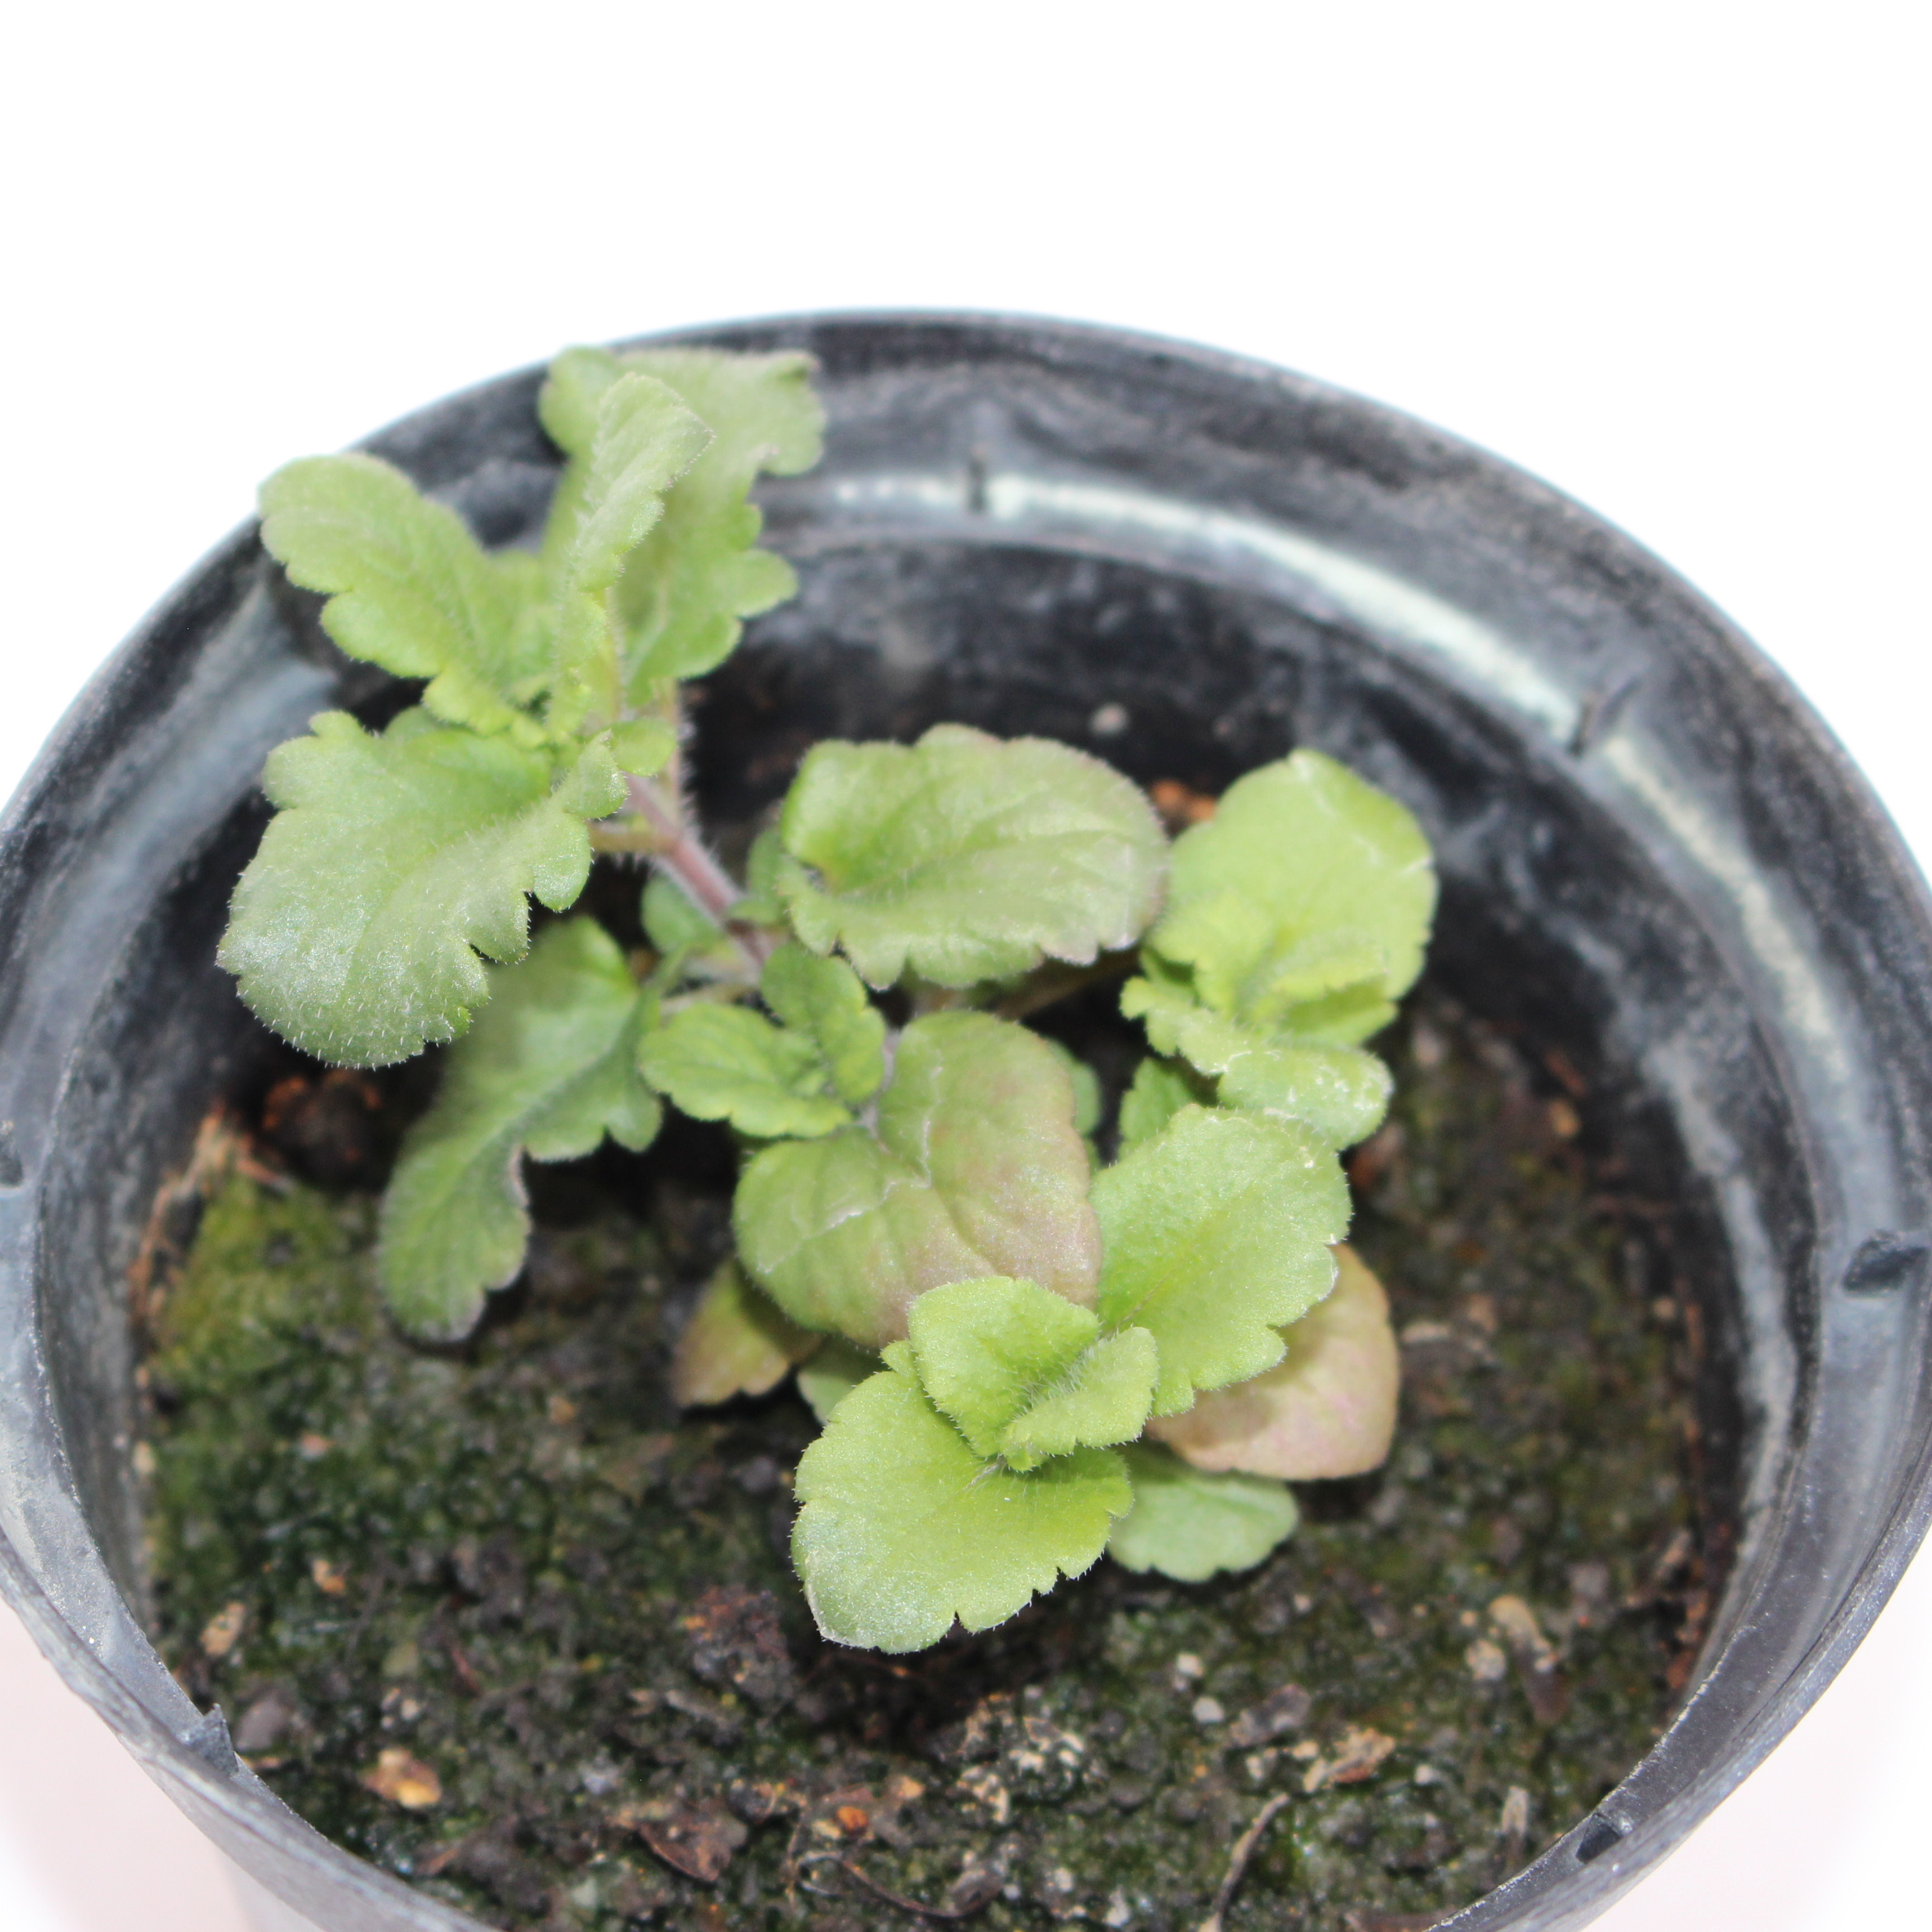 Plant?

Veronica persica
